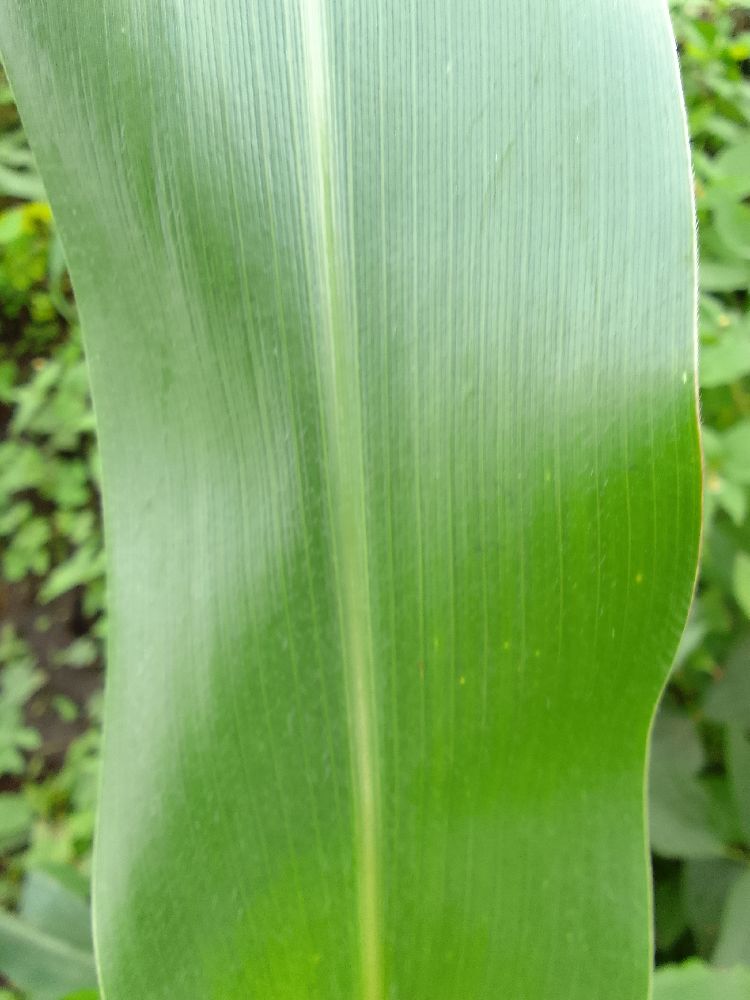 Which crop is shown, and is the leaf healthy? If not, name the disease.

maize, healthy
